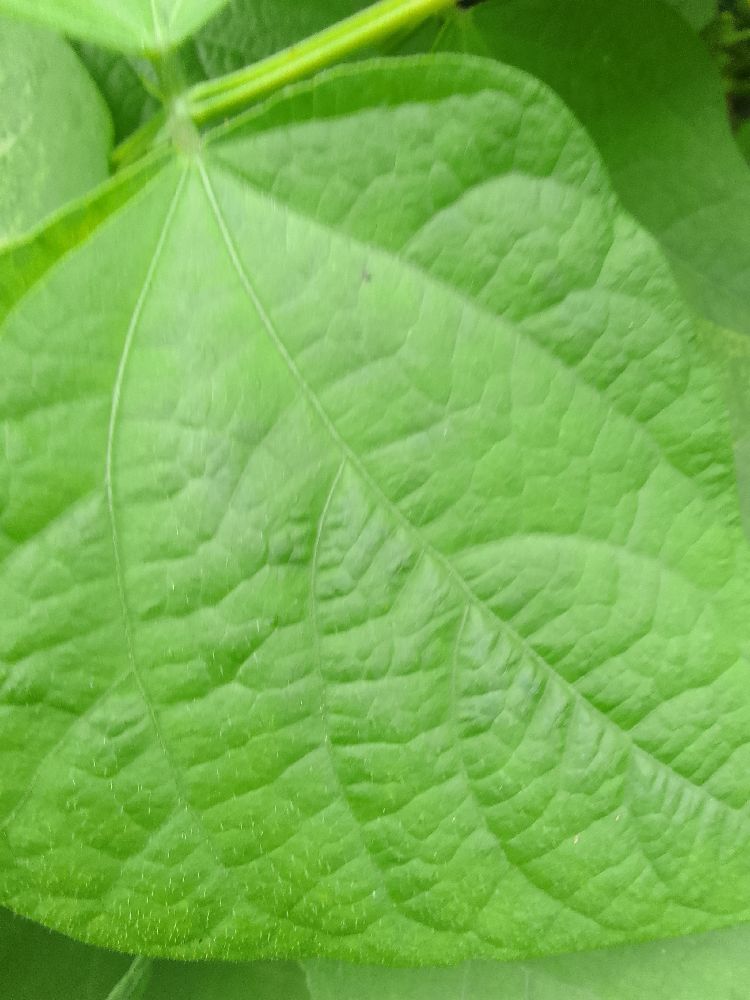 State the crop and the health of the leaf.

common bean, healthy
